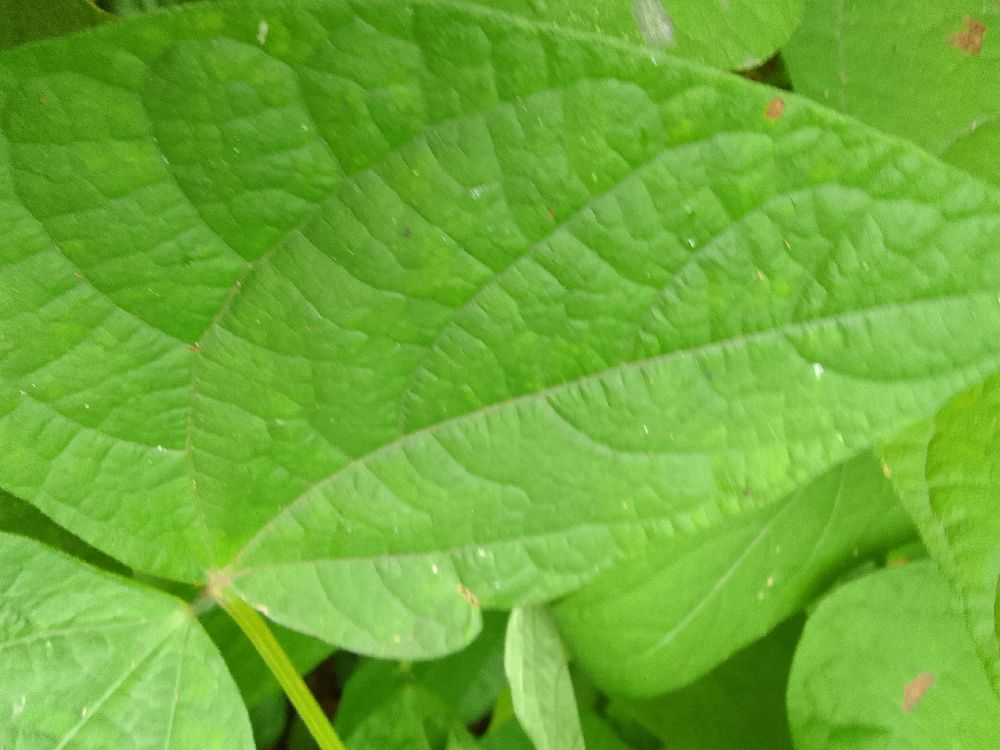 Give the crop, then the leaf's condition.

common bean, healthy
